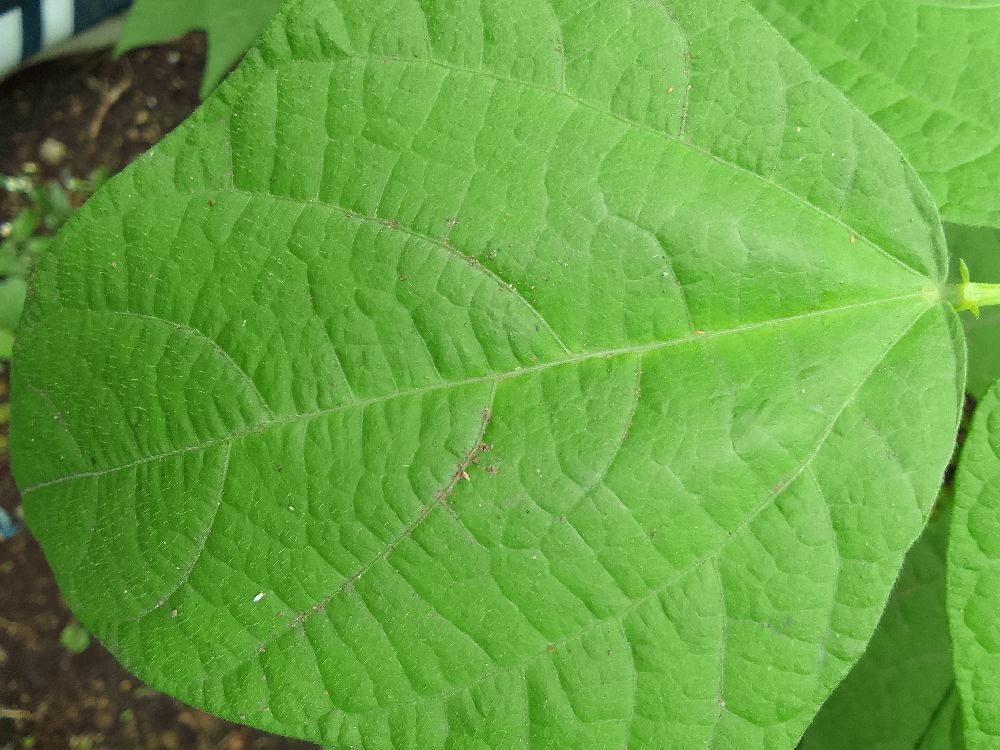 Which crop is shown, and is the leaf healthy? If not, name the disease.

common bean, healthy
